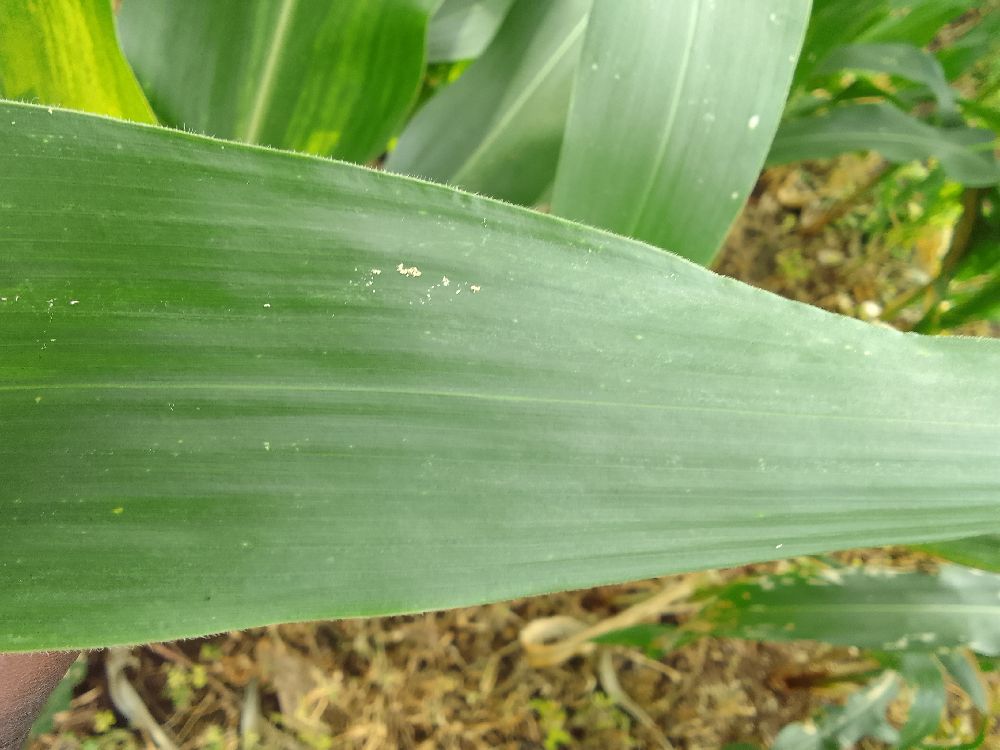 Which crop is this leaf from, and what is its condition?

maize, healthy
